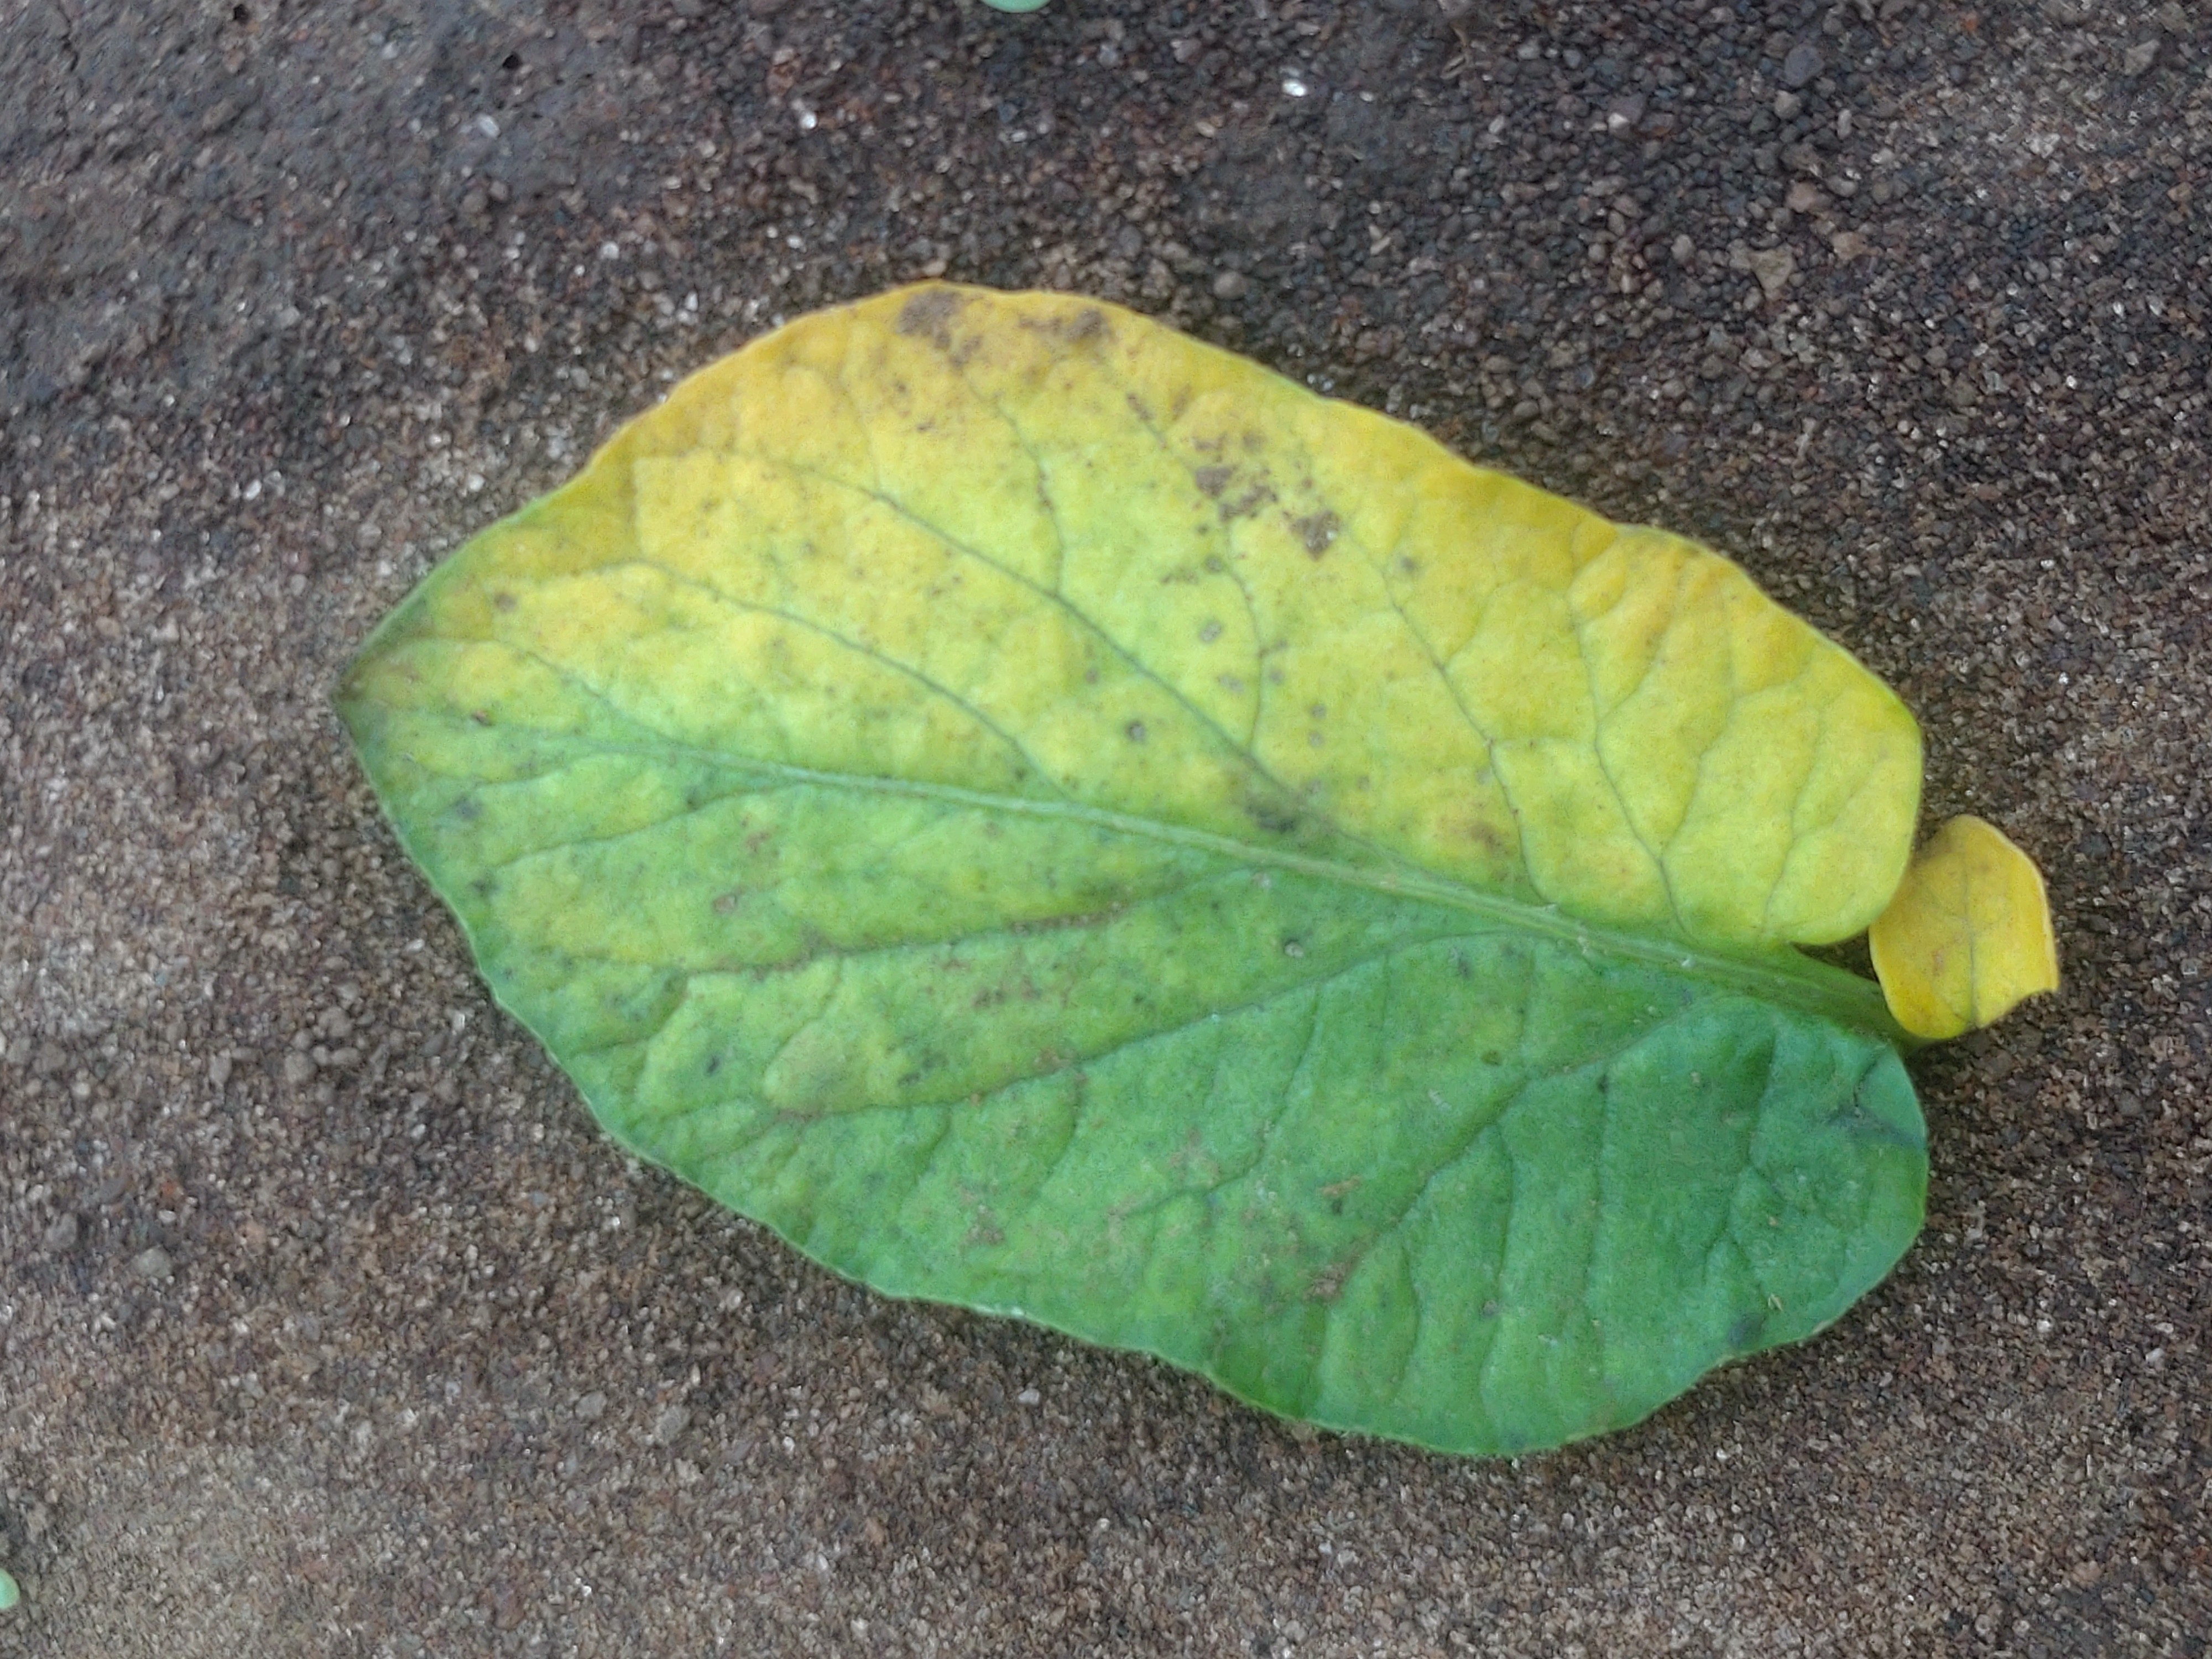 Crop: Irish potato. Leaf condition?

late blight
